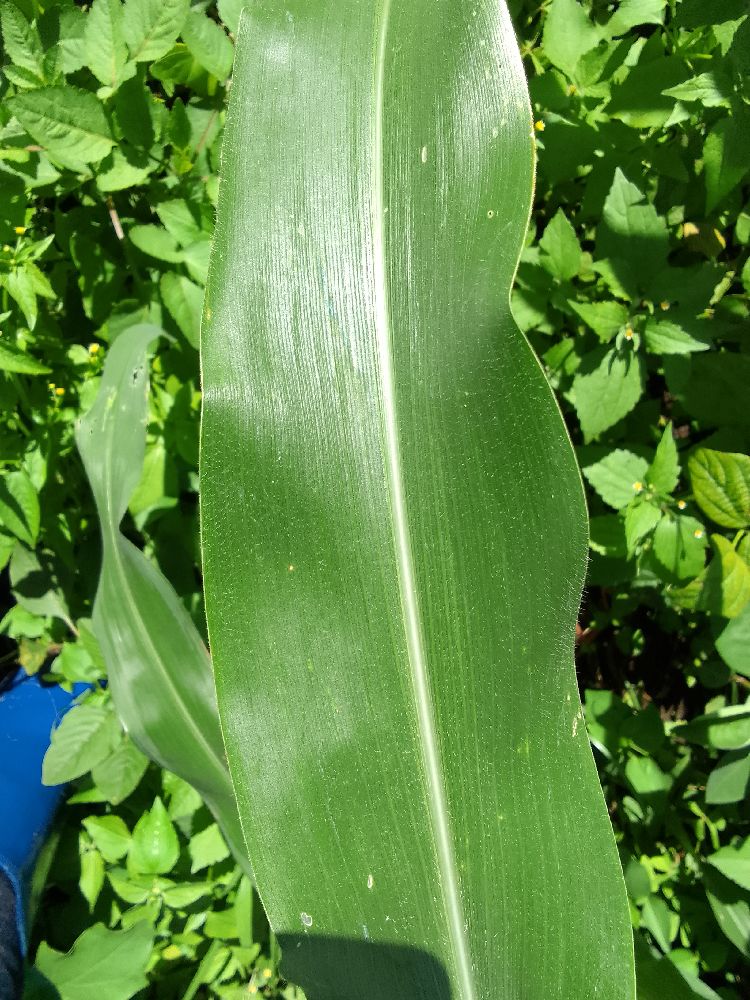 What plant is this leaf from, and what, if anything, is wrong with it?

maize, healthy
